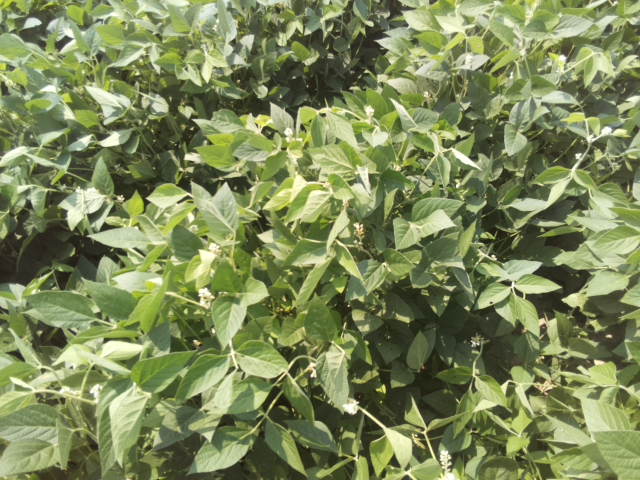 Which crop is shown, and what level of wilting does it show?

soybean, leaves with no wilting
